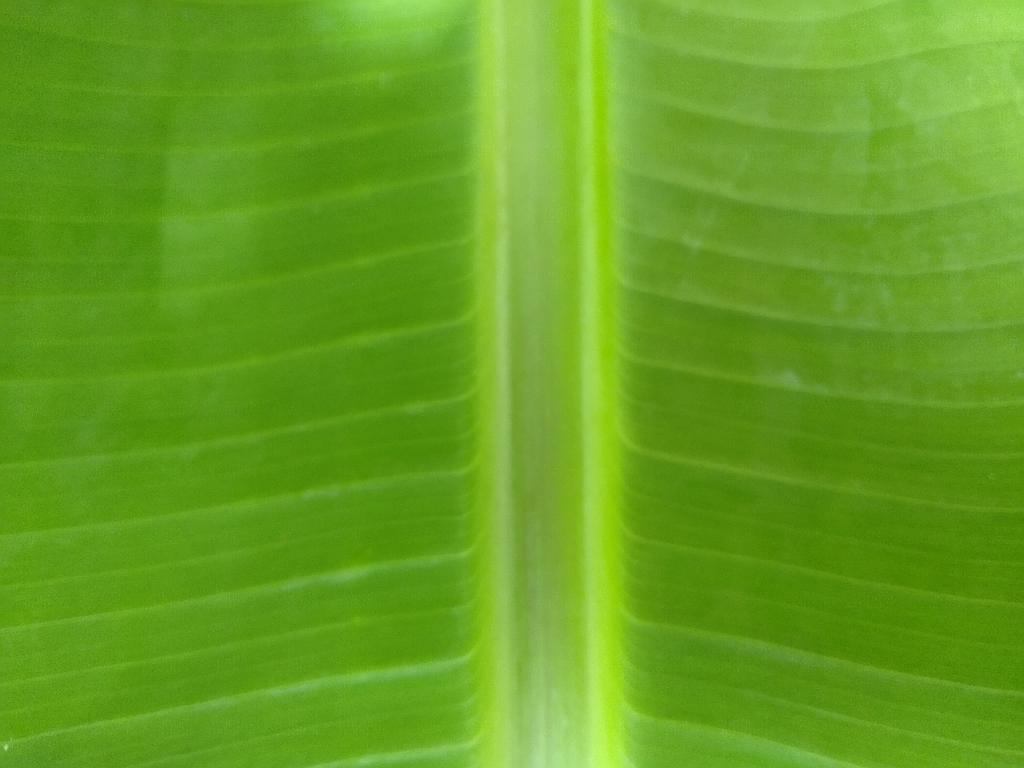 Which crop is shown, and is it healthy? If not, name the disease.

banana, healthy
